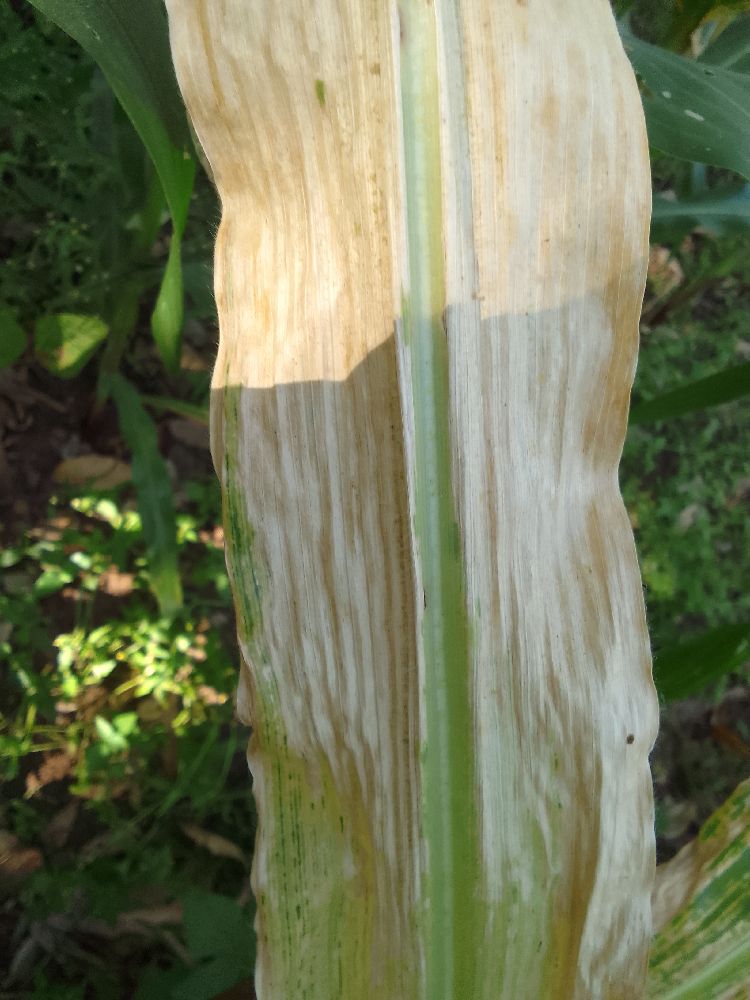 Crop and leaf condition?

maize, maize lethal necrosis
